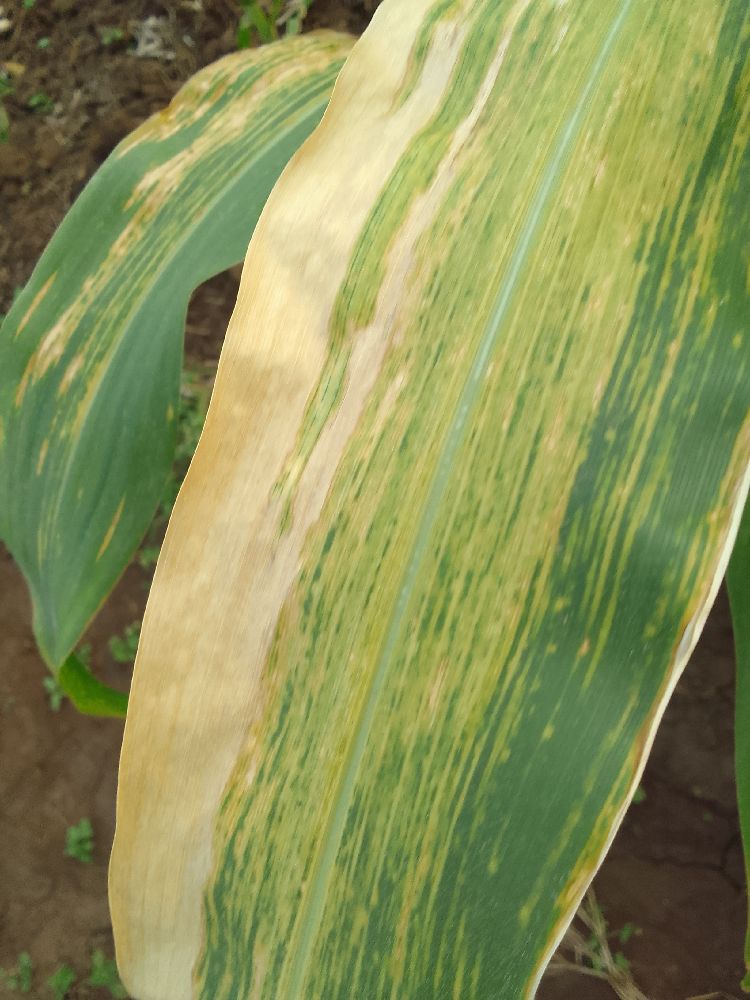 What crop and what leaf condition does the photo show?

maize, maize lethal necrosis
